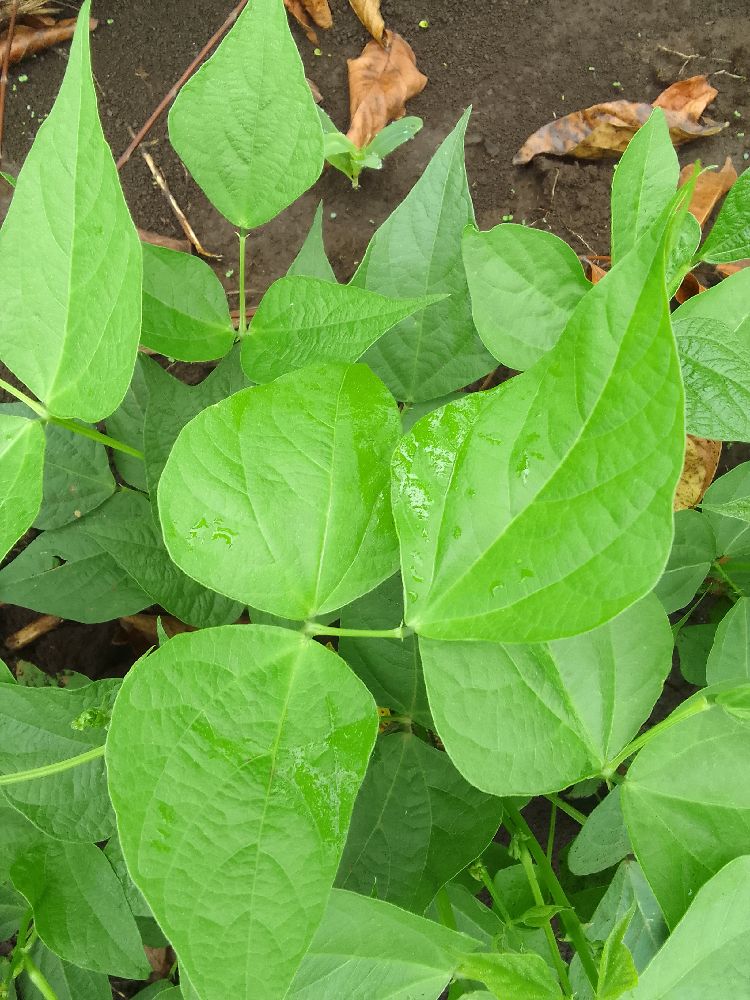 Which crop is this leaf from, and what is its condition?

common bean, healthy
